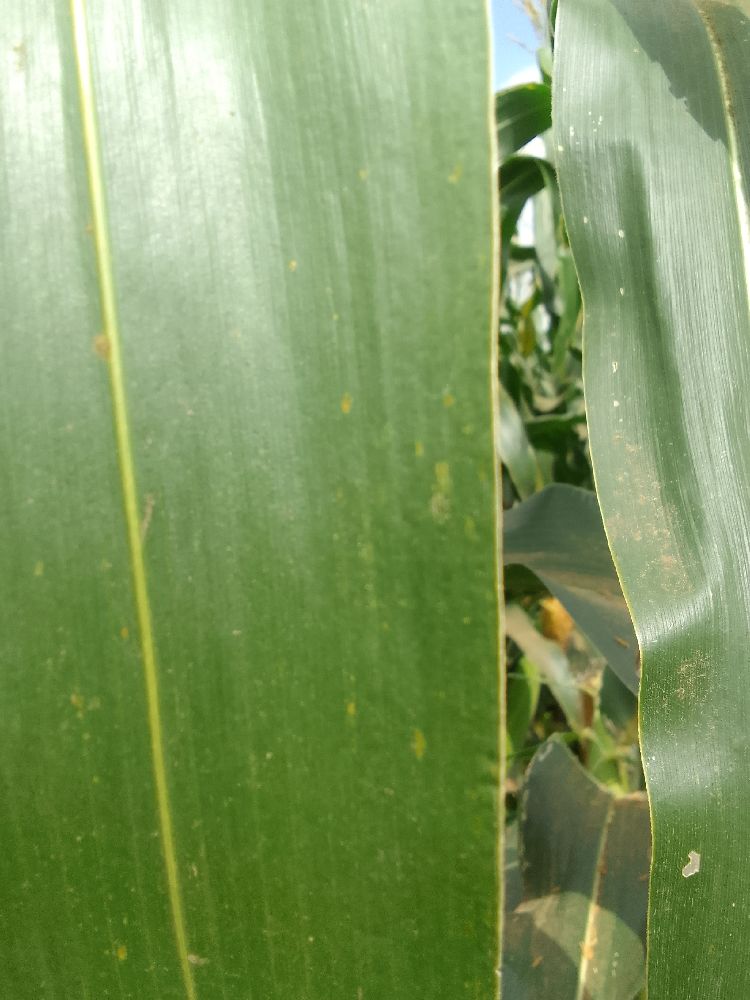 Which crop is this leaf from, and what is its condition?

maize, healthy
